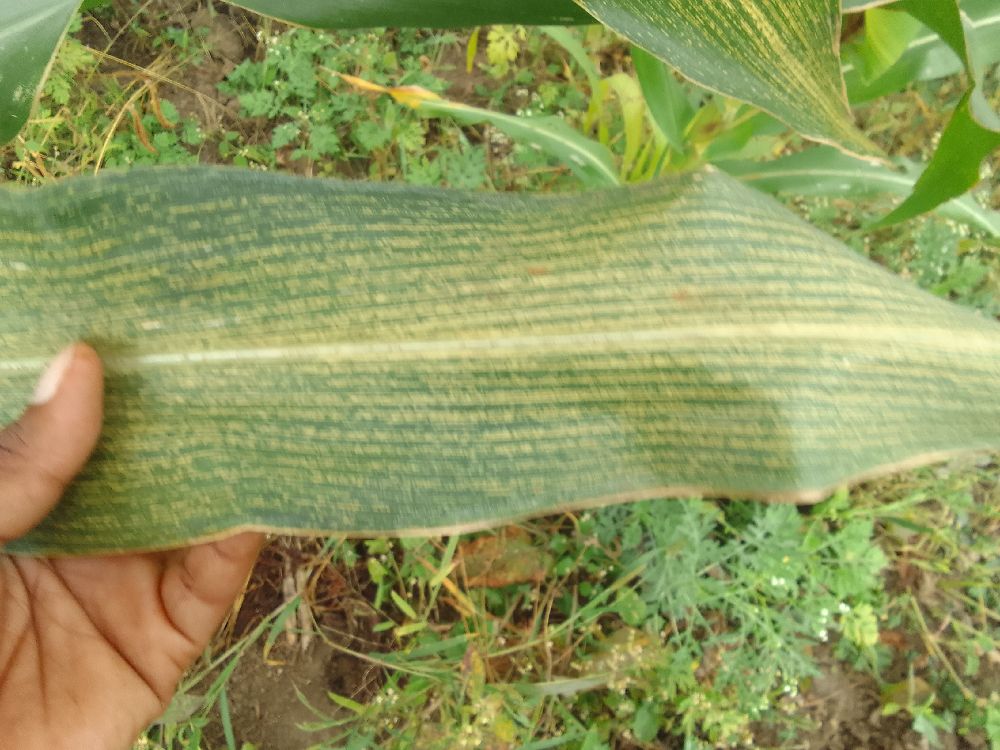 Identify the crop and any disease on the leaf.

maize, maize streak virus
